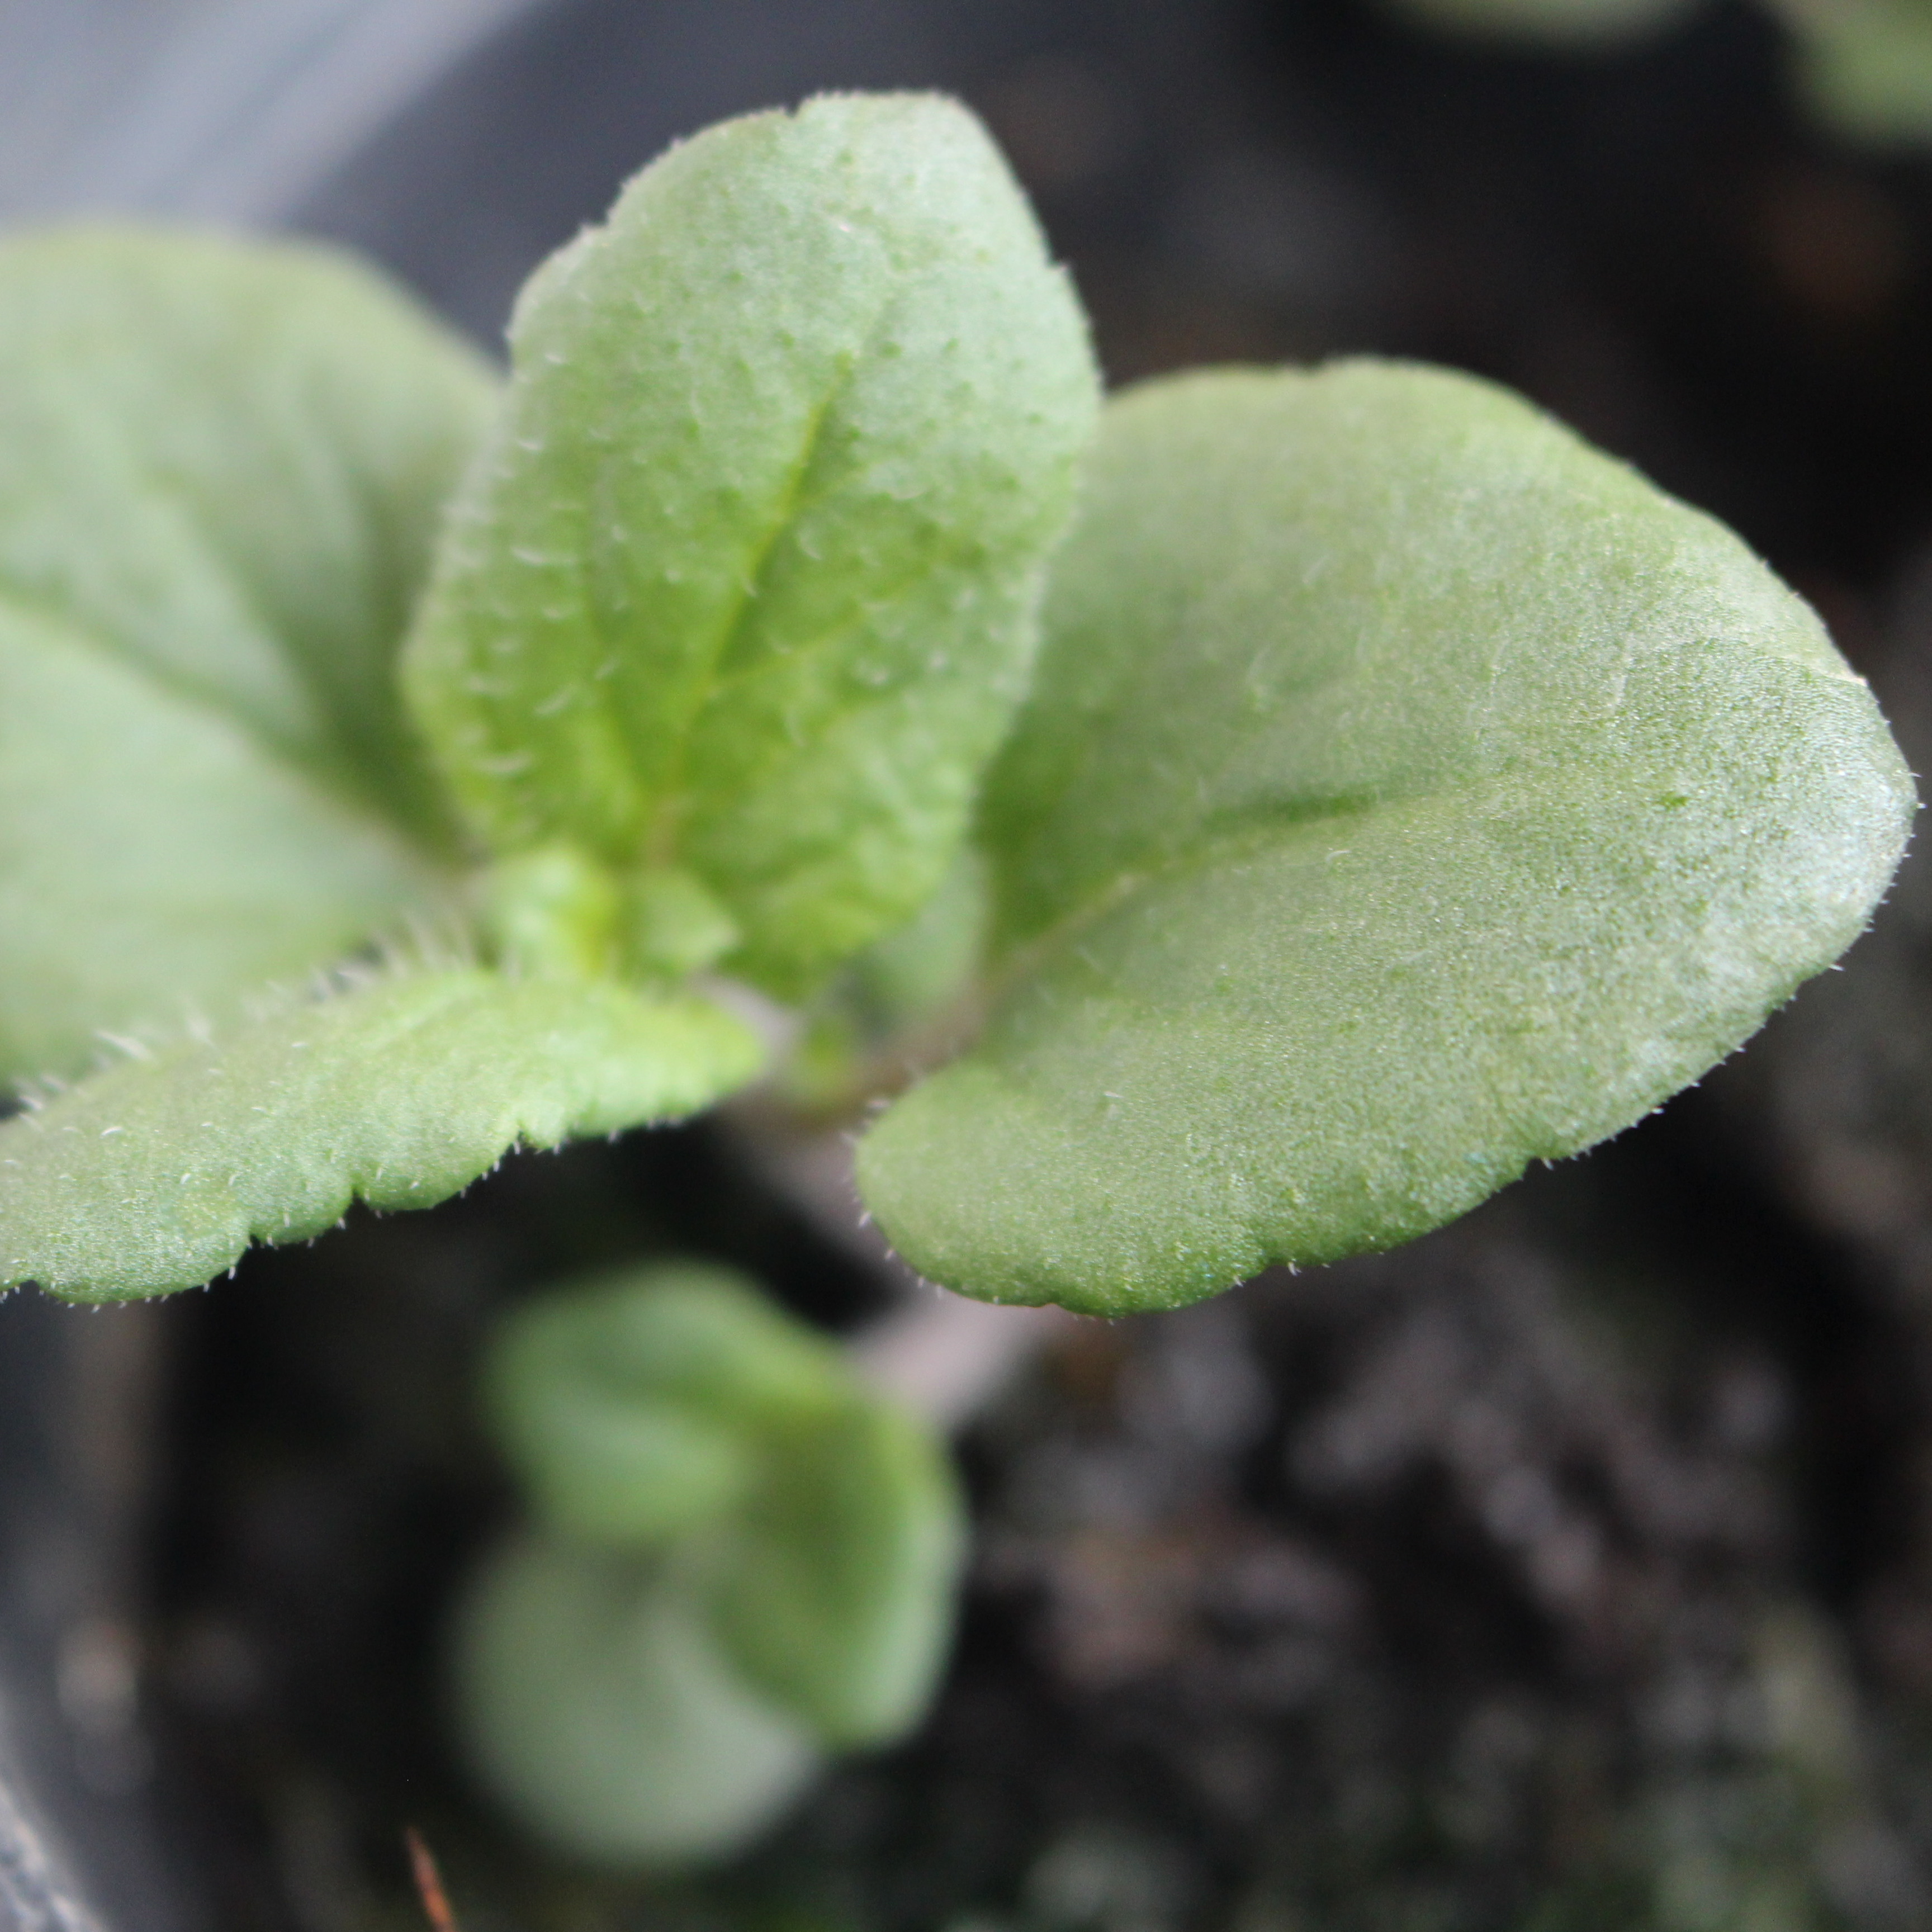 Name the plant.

Veronica persica
